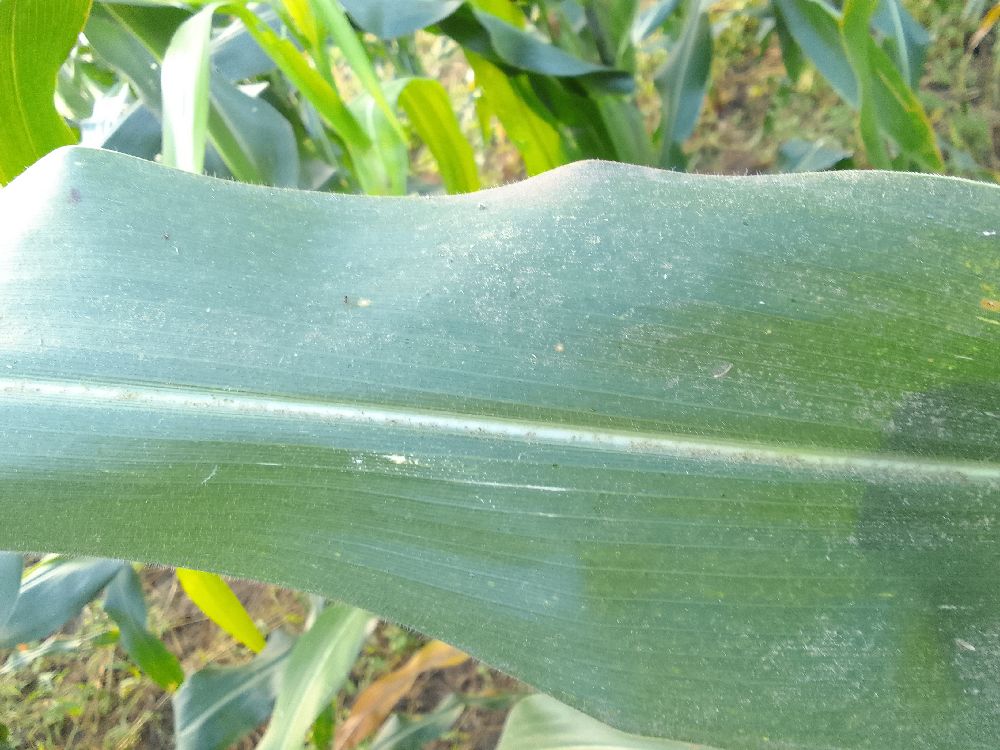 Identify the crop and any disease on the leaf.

maize, healthy
